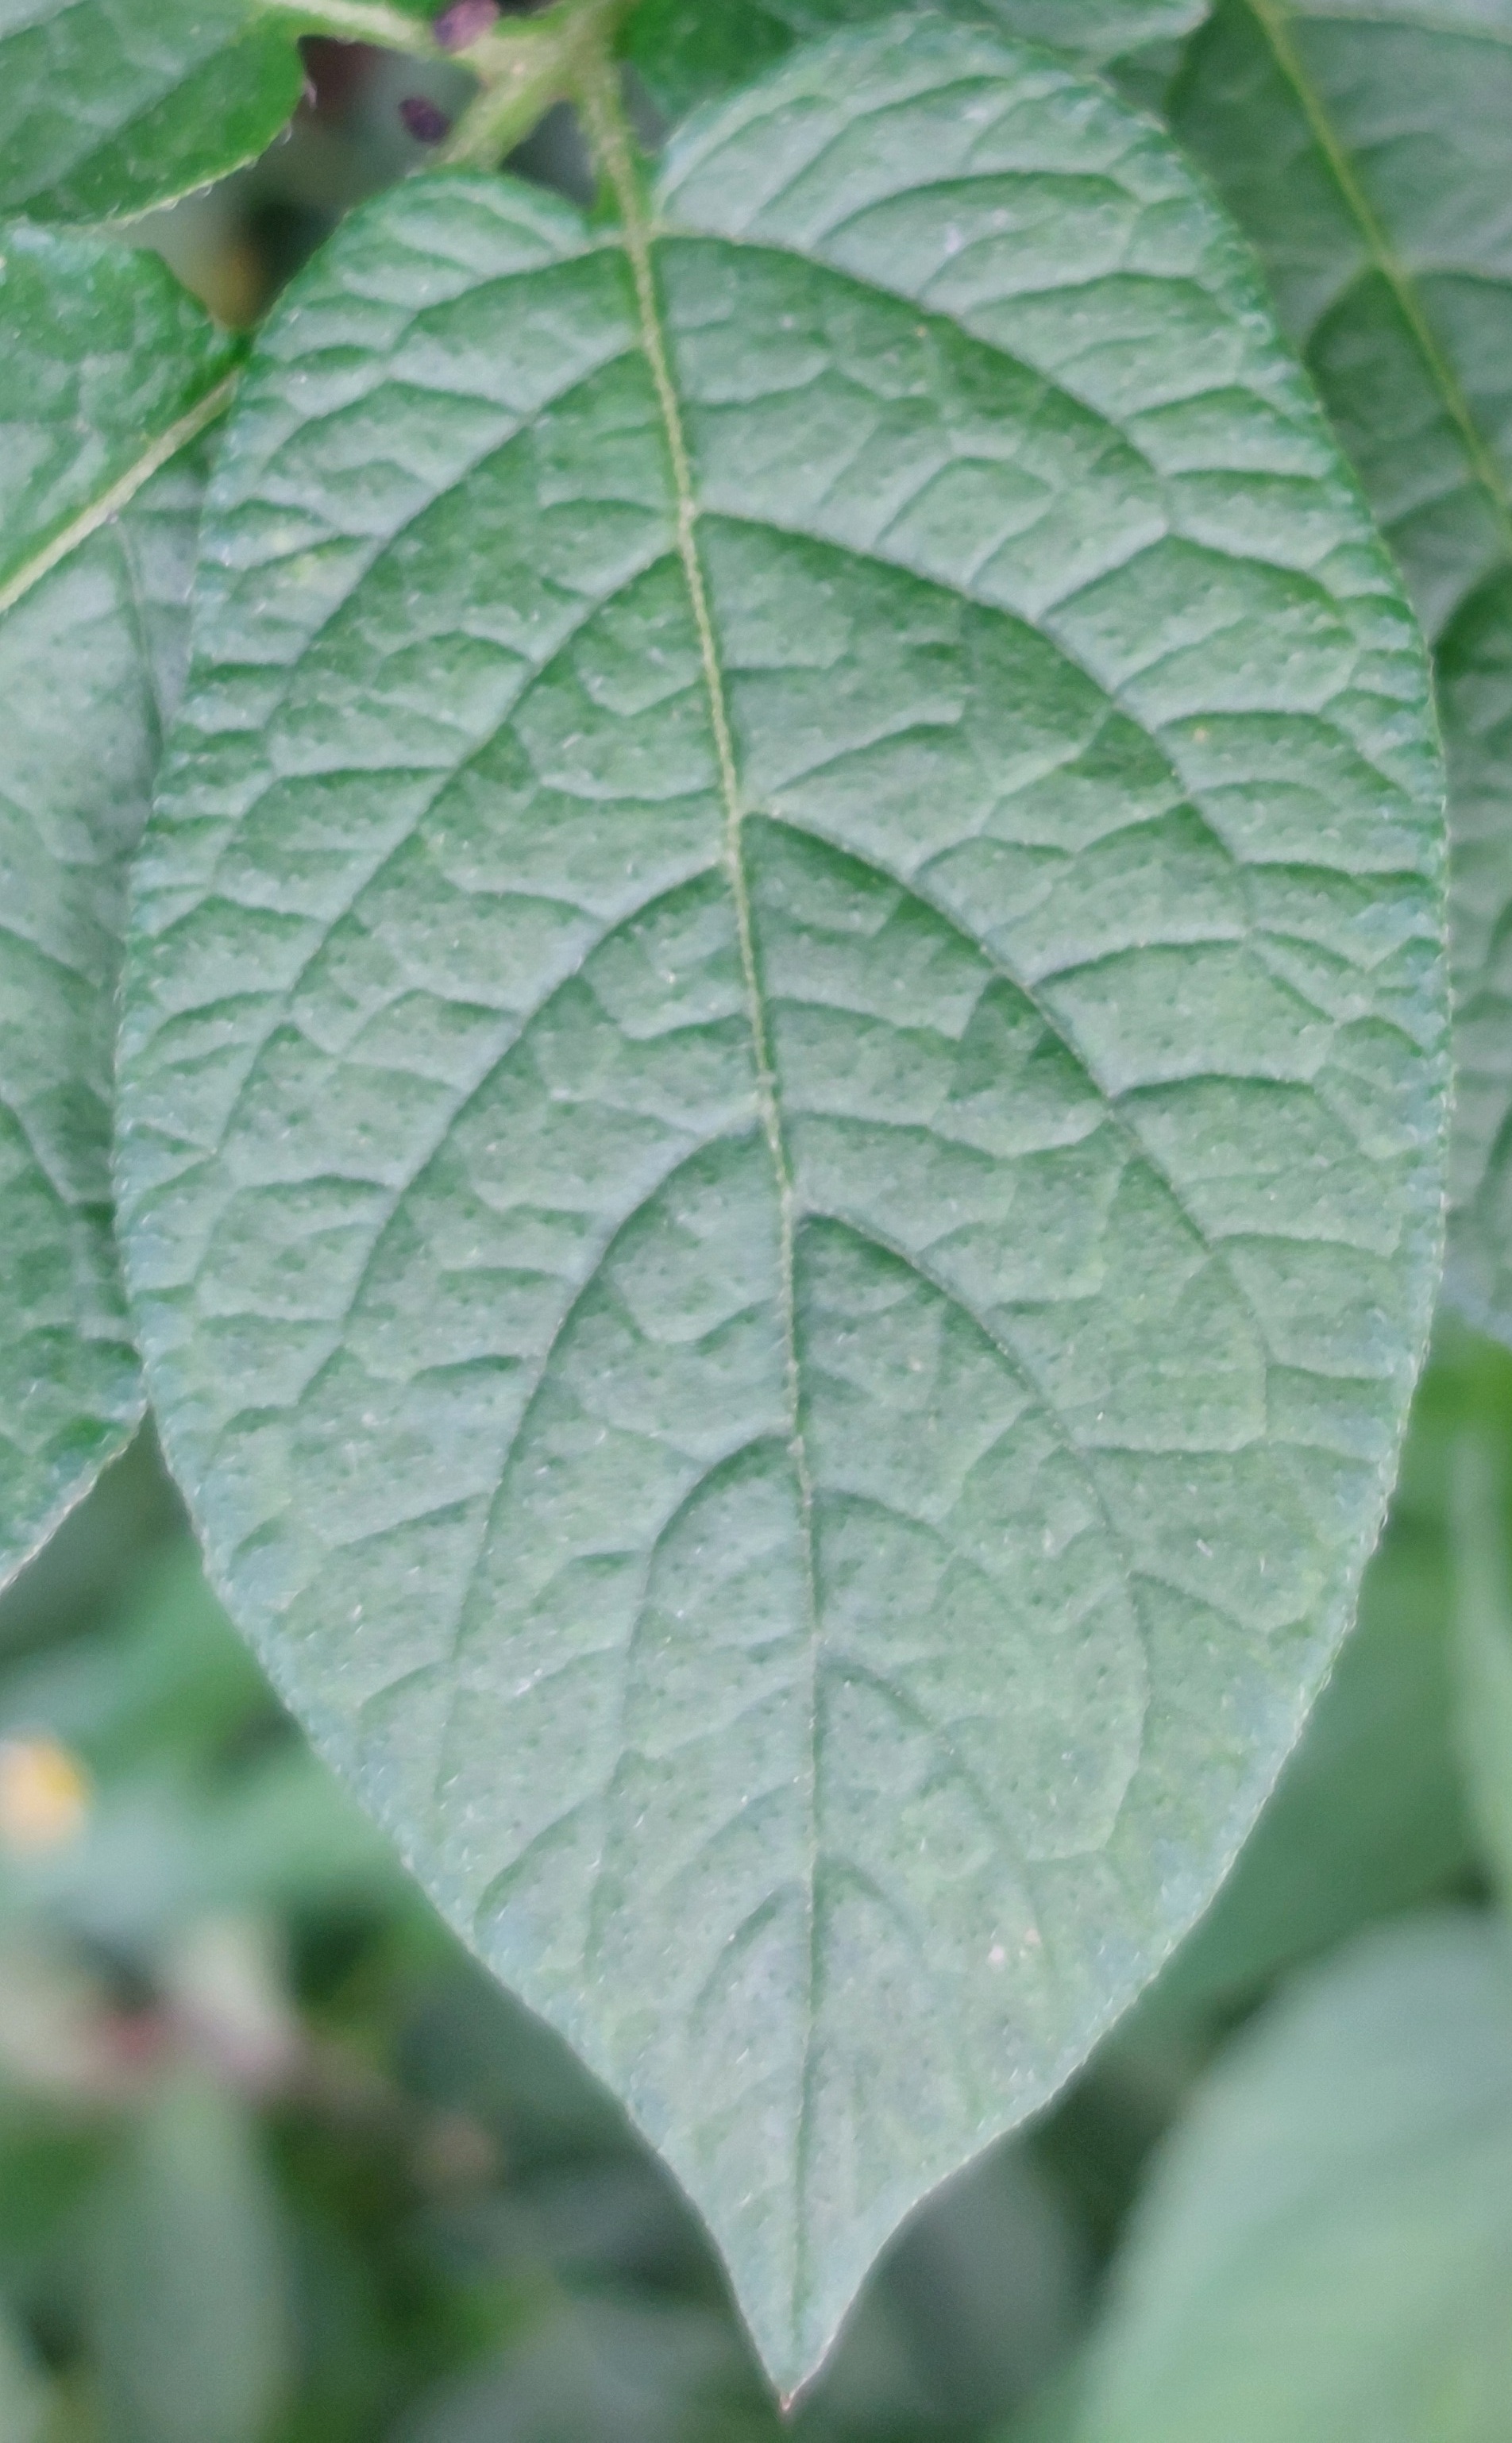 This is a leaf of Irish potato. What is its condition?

healthy
